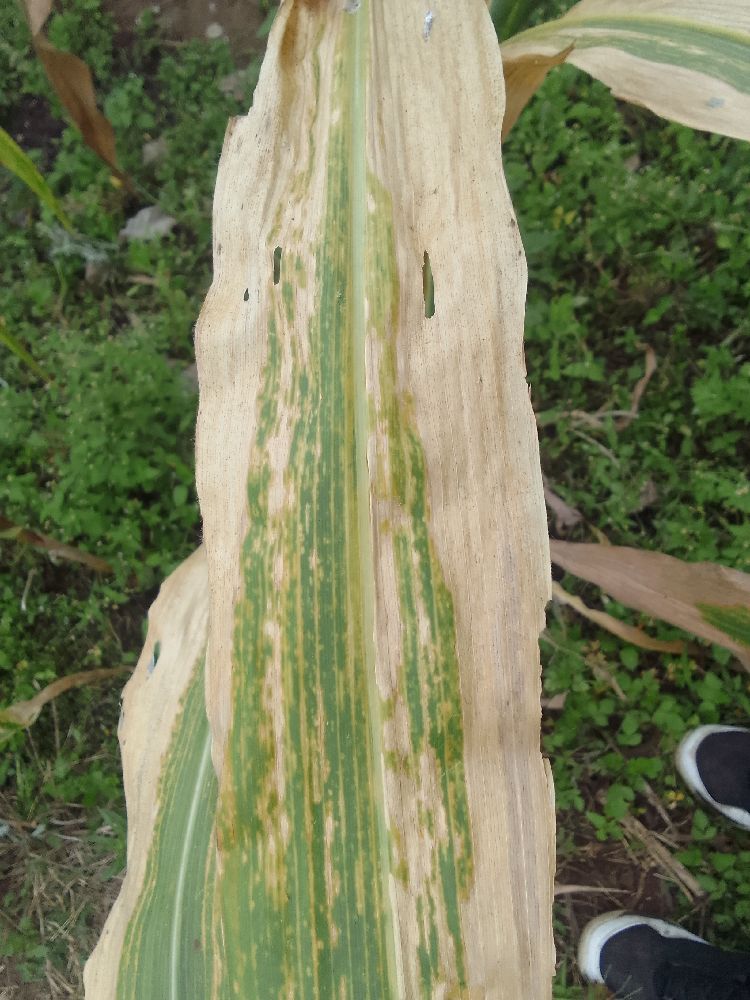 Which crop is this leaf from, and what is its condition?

maize, maize lethal necrosis
